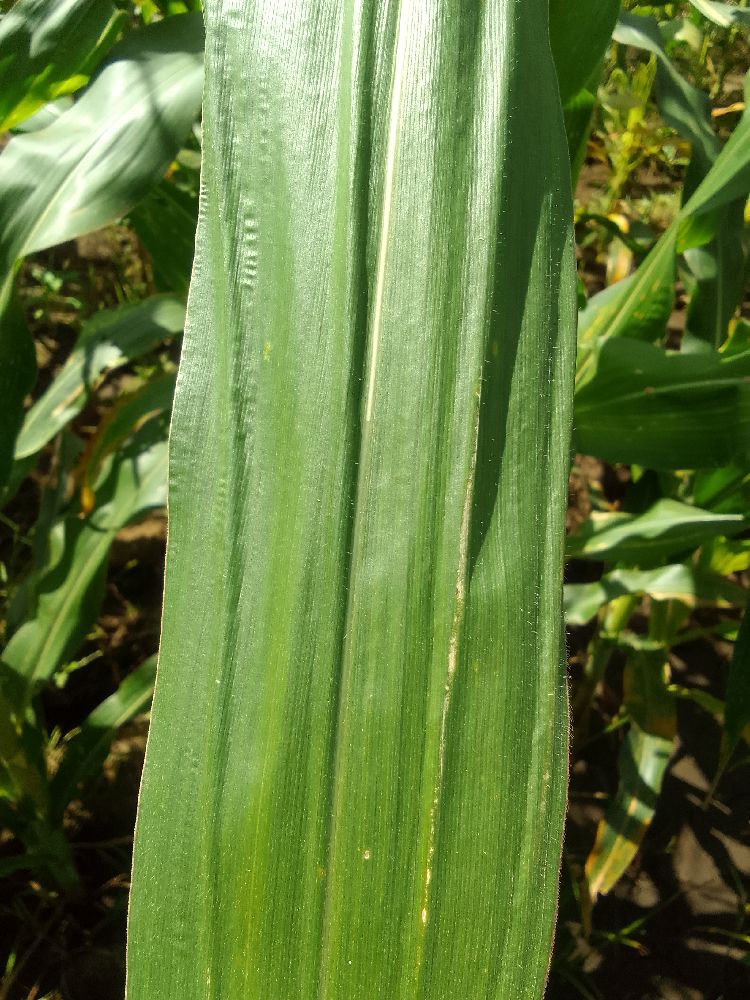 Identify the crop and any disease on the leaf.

maize, healthy
